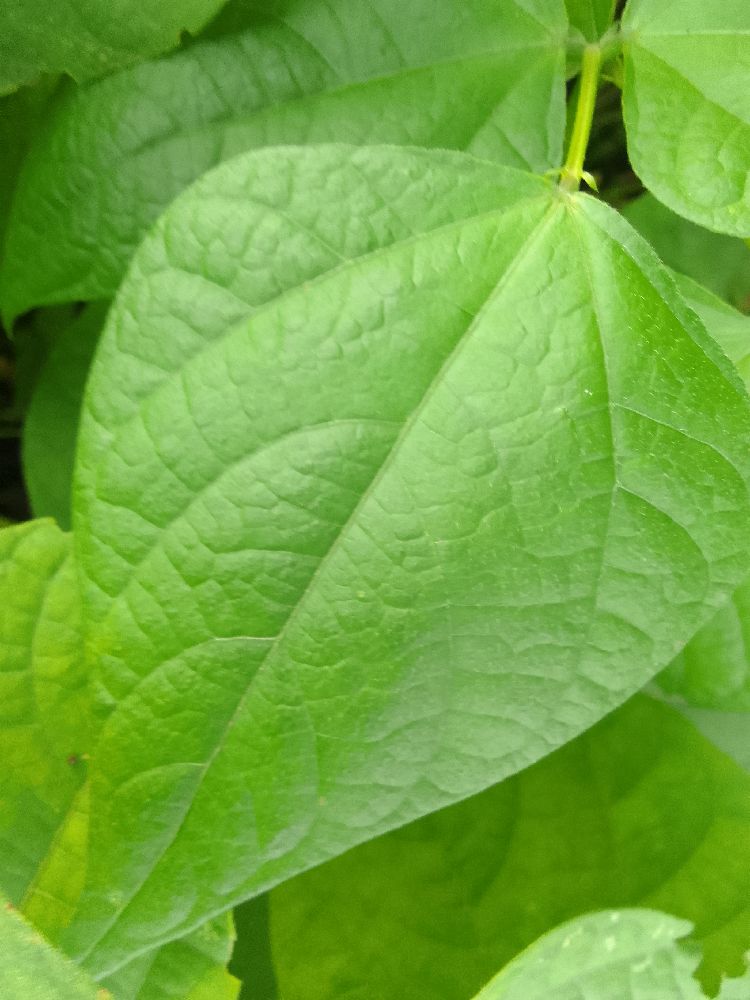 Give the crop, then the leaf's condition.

common bean, healthy
